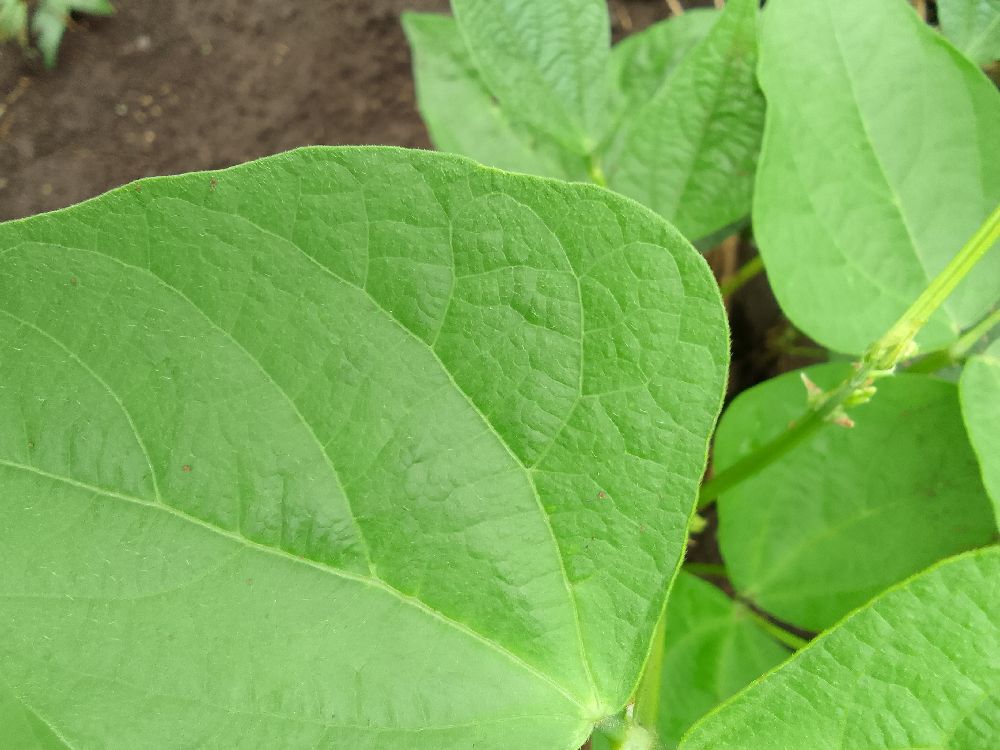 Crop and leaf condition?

common bean, healthy
